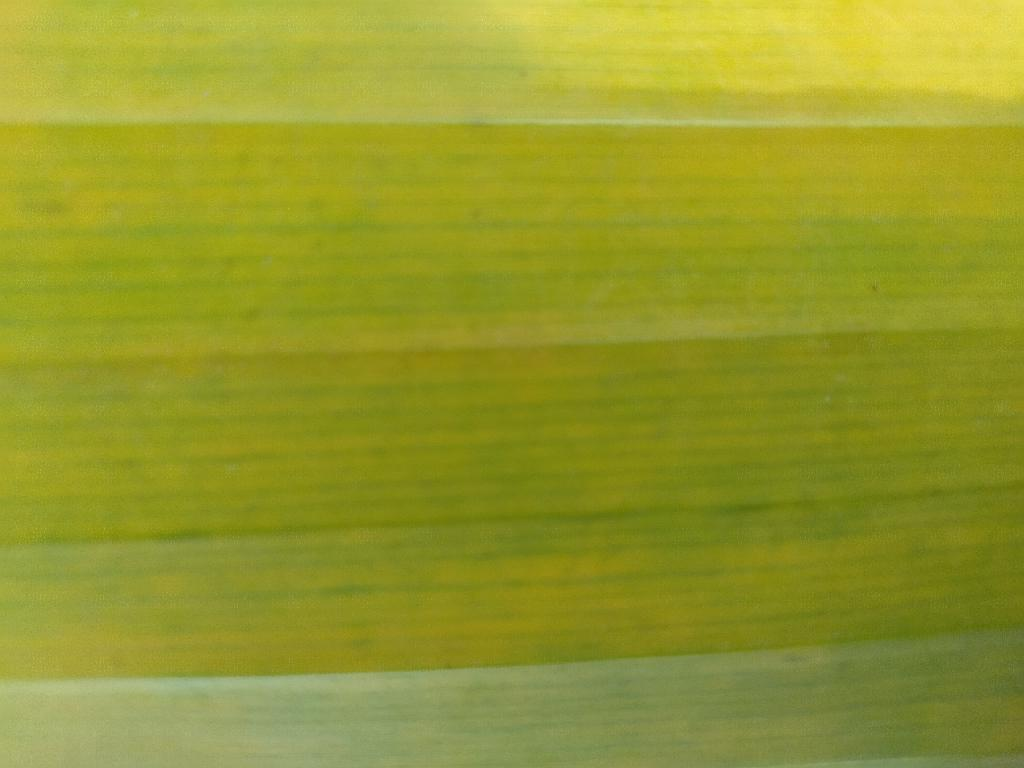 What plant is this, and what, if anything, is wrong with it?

banana, fusarium wilt race 1
